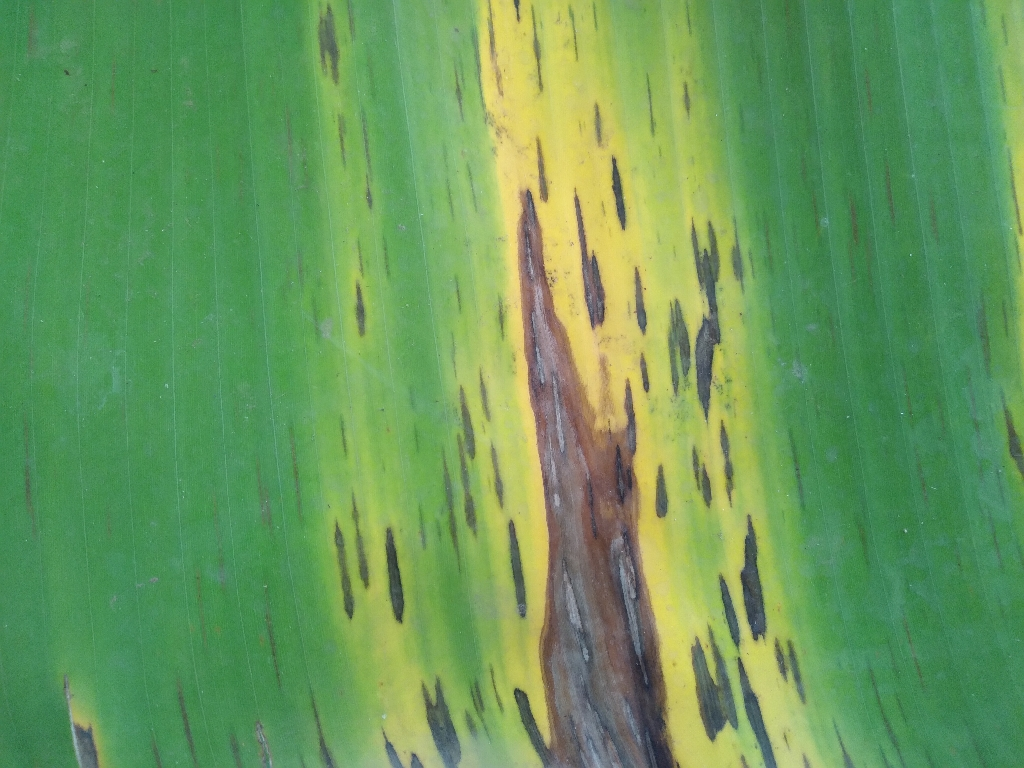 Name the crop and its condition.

banana, black sigatoka
